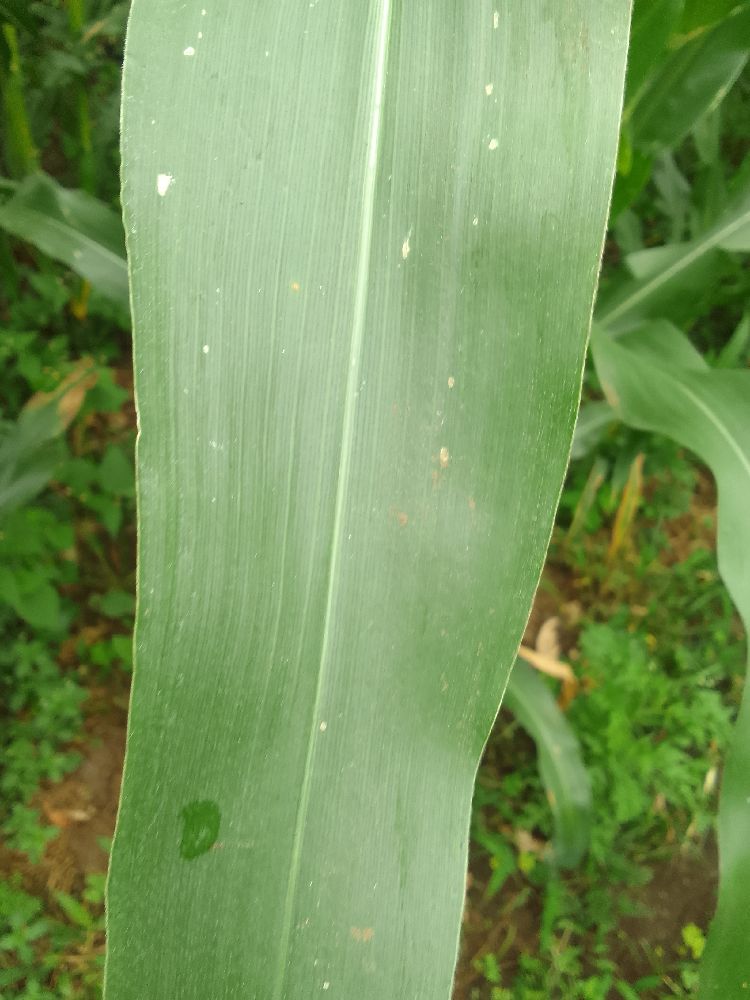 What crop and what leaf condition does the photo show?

maize, healthy
